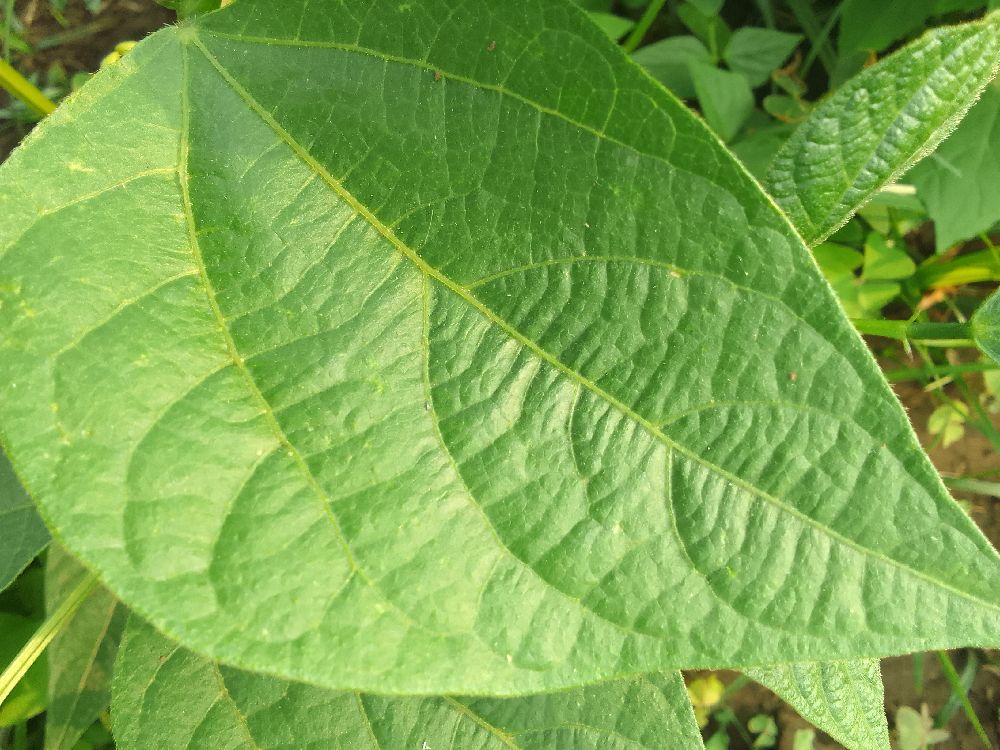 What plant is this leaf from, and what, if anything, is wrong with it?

common bean, healthy
